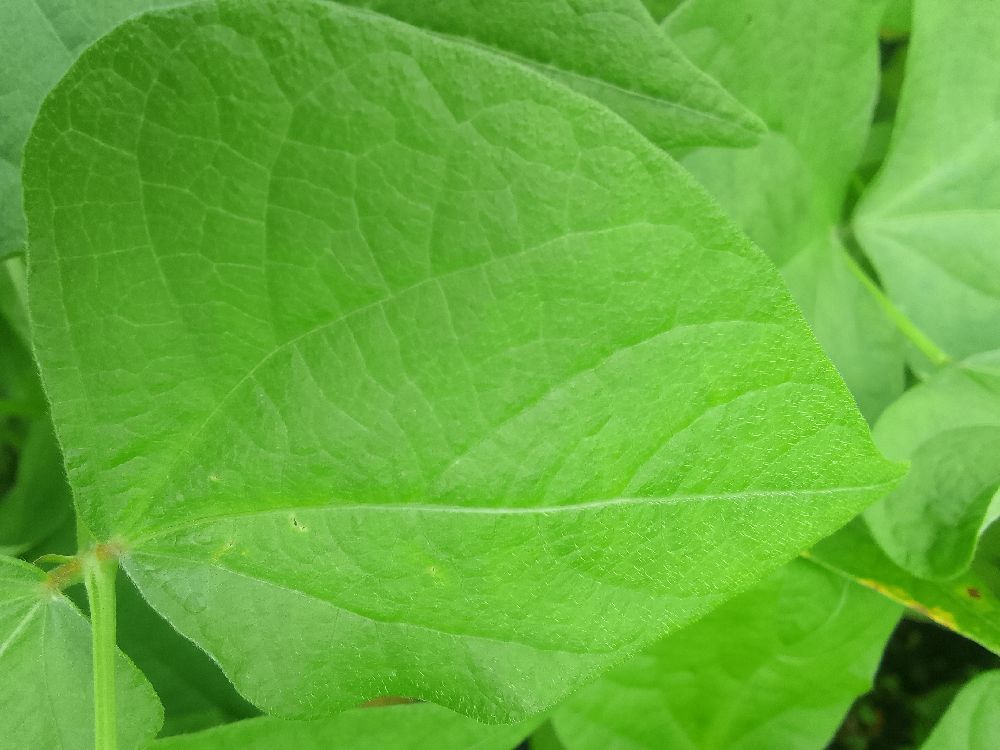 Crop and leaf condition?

common bean, healthy
